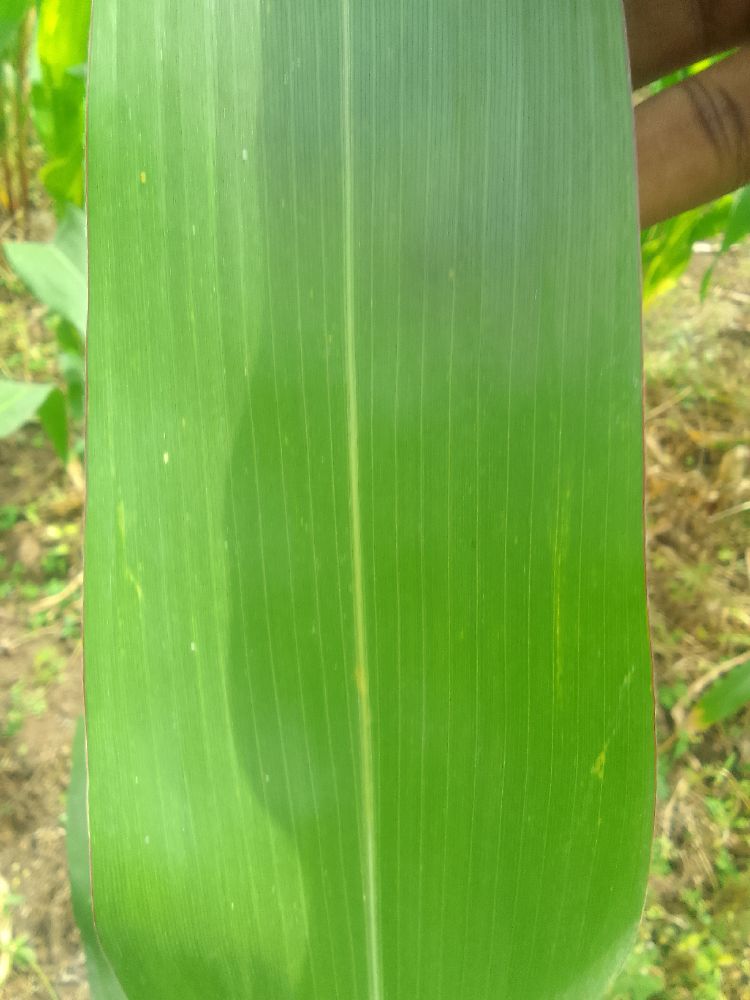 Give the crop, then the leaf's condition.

maize, healthy
